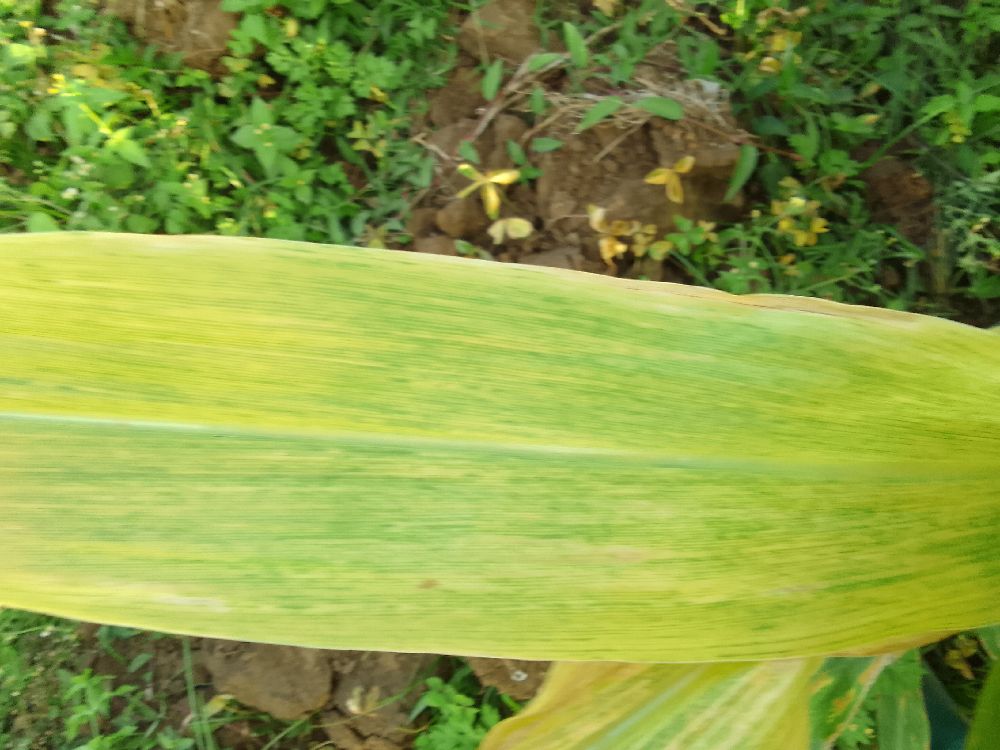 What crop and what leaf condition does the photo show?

maize, maize lethal necrosis
